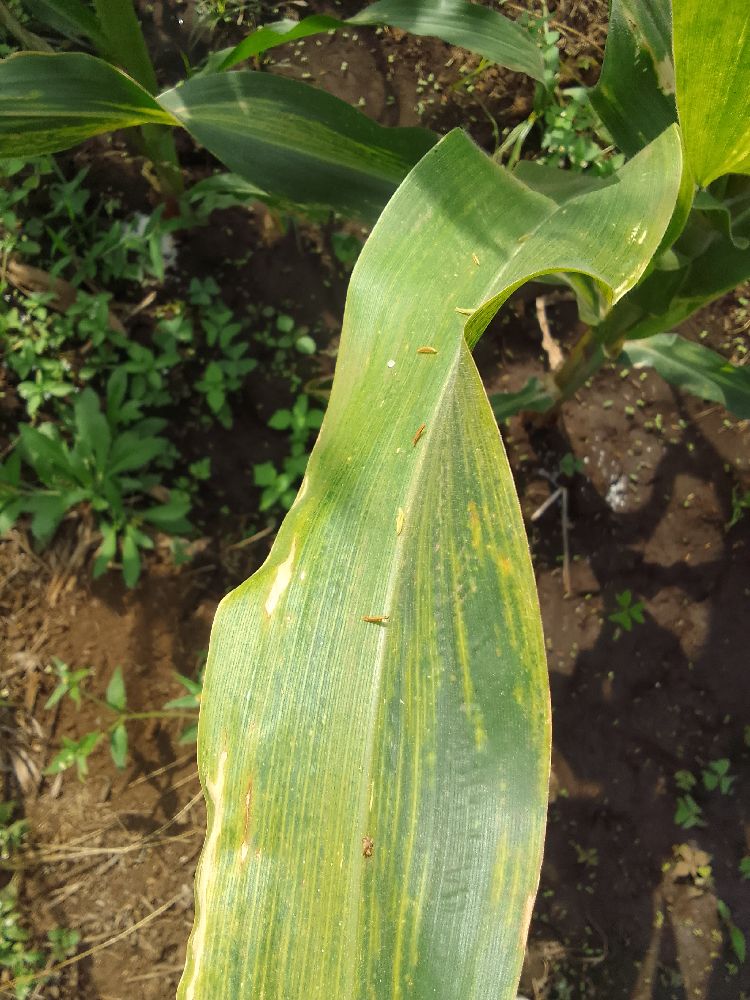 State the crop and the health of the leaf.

maize, maize lethal necrosis
